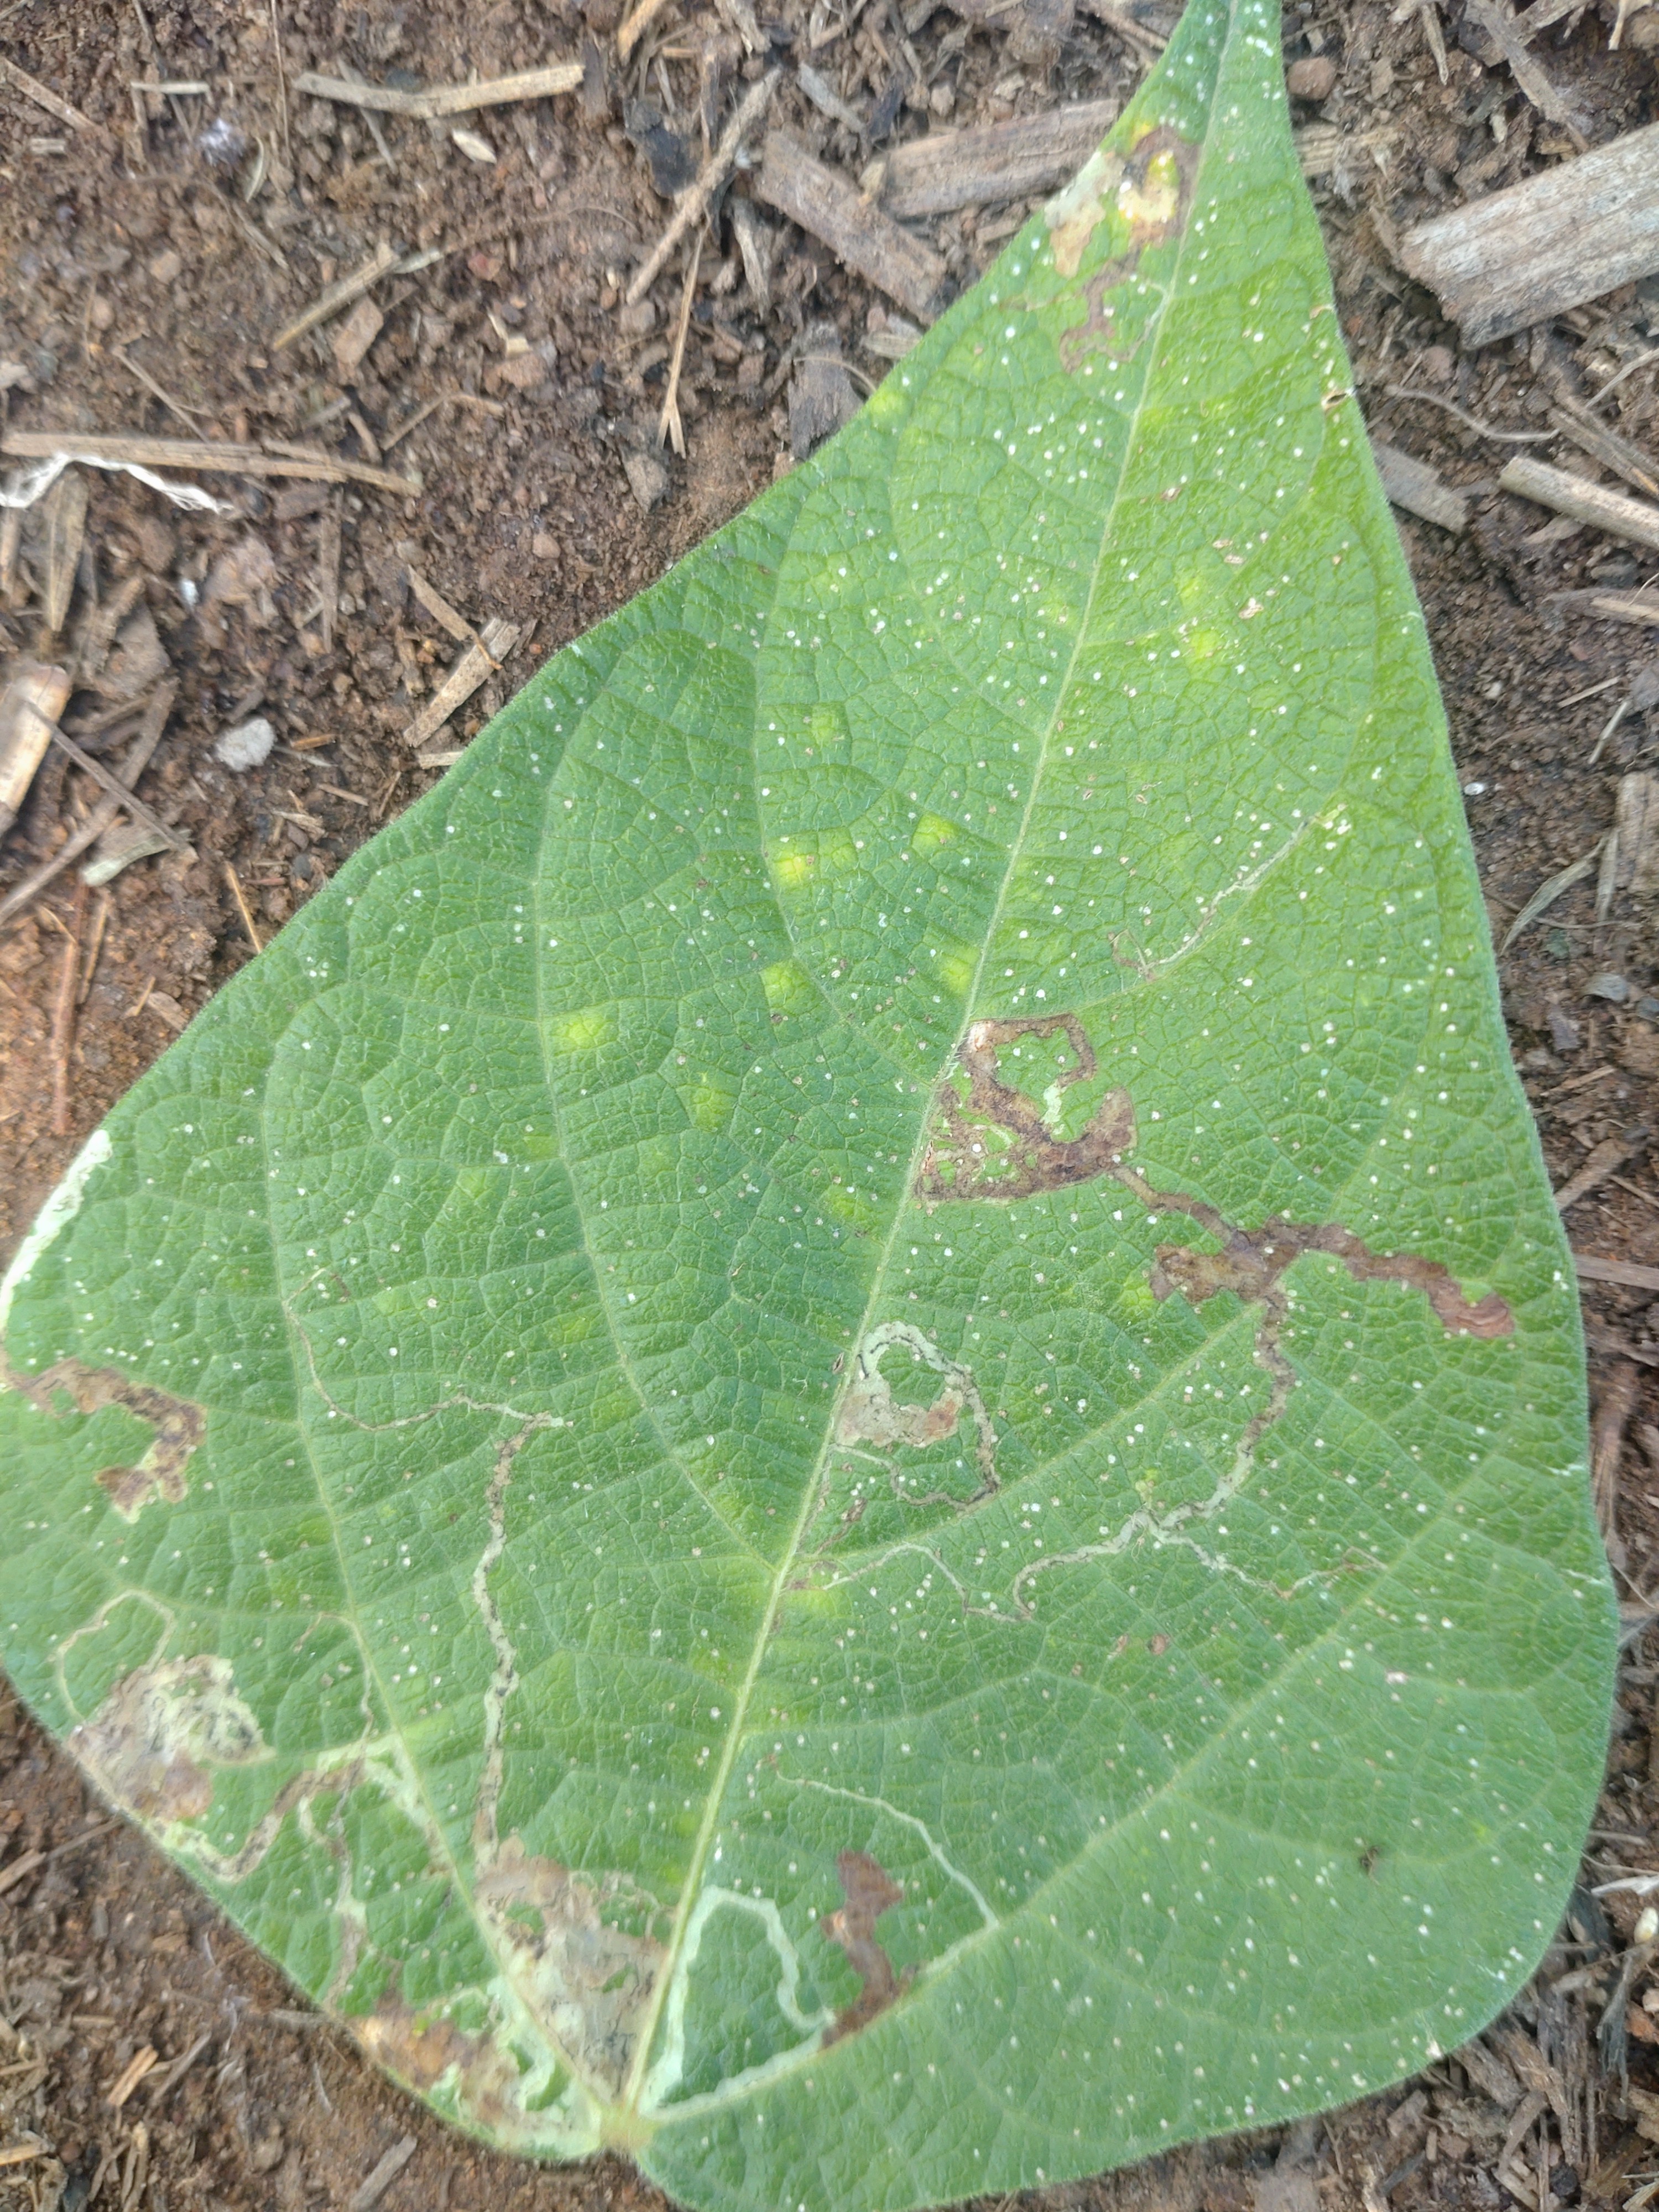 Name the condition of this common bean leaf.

anthracnose
